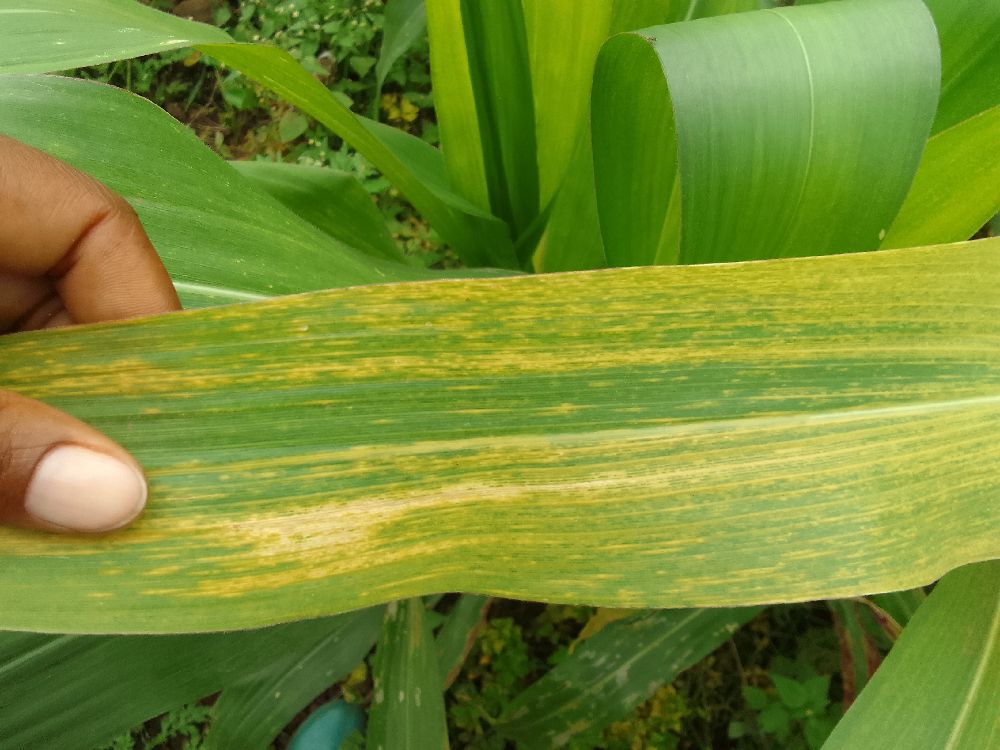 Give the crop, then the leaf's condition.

maize, maize lethal necrosis
